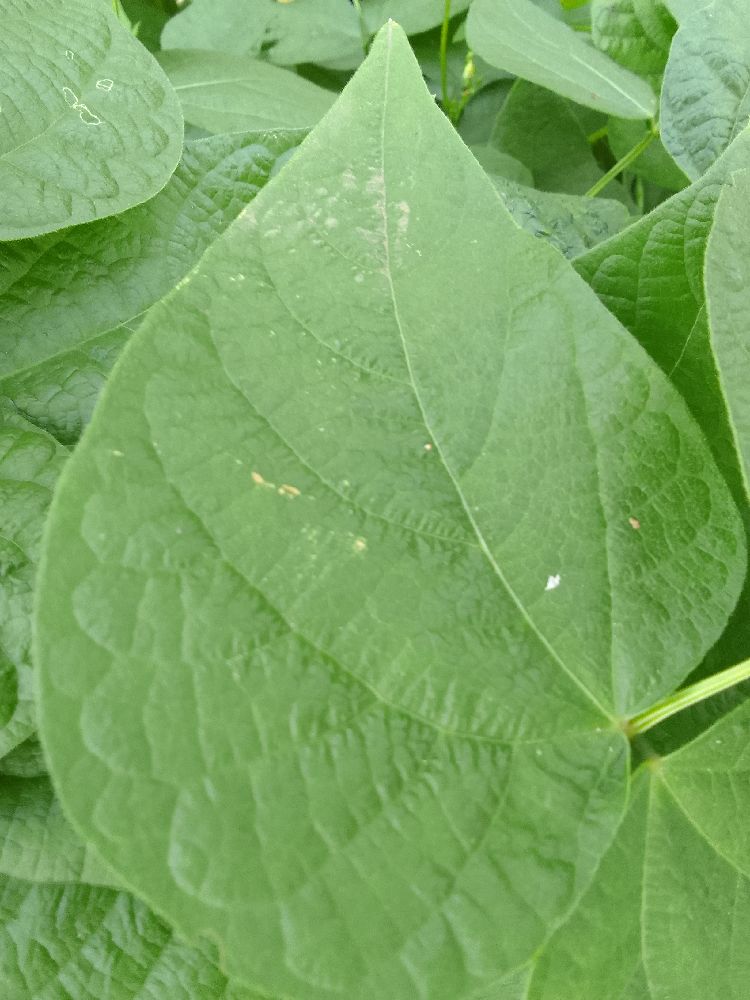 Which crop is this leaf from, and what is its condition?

common bean, healthy
